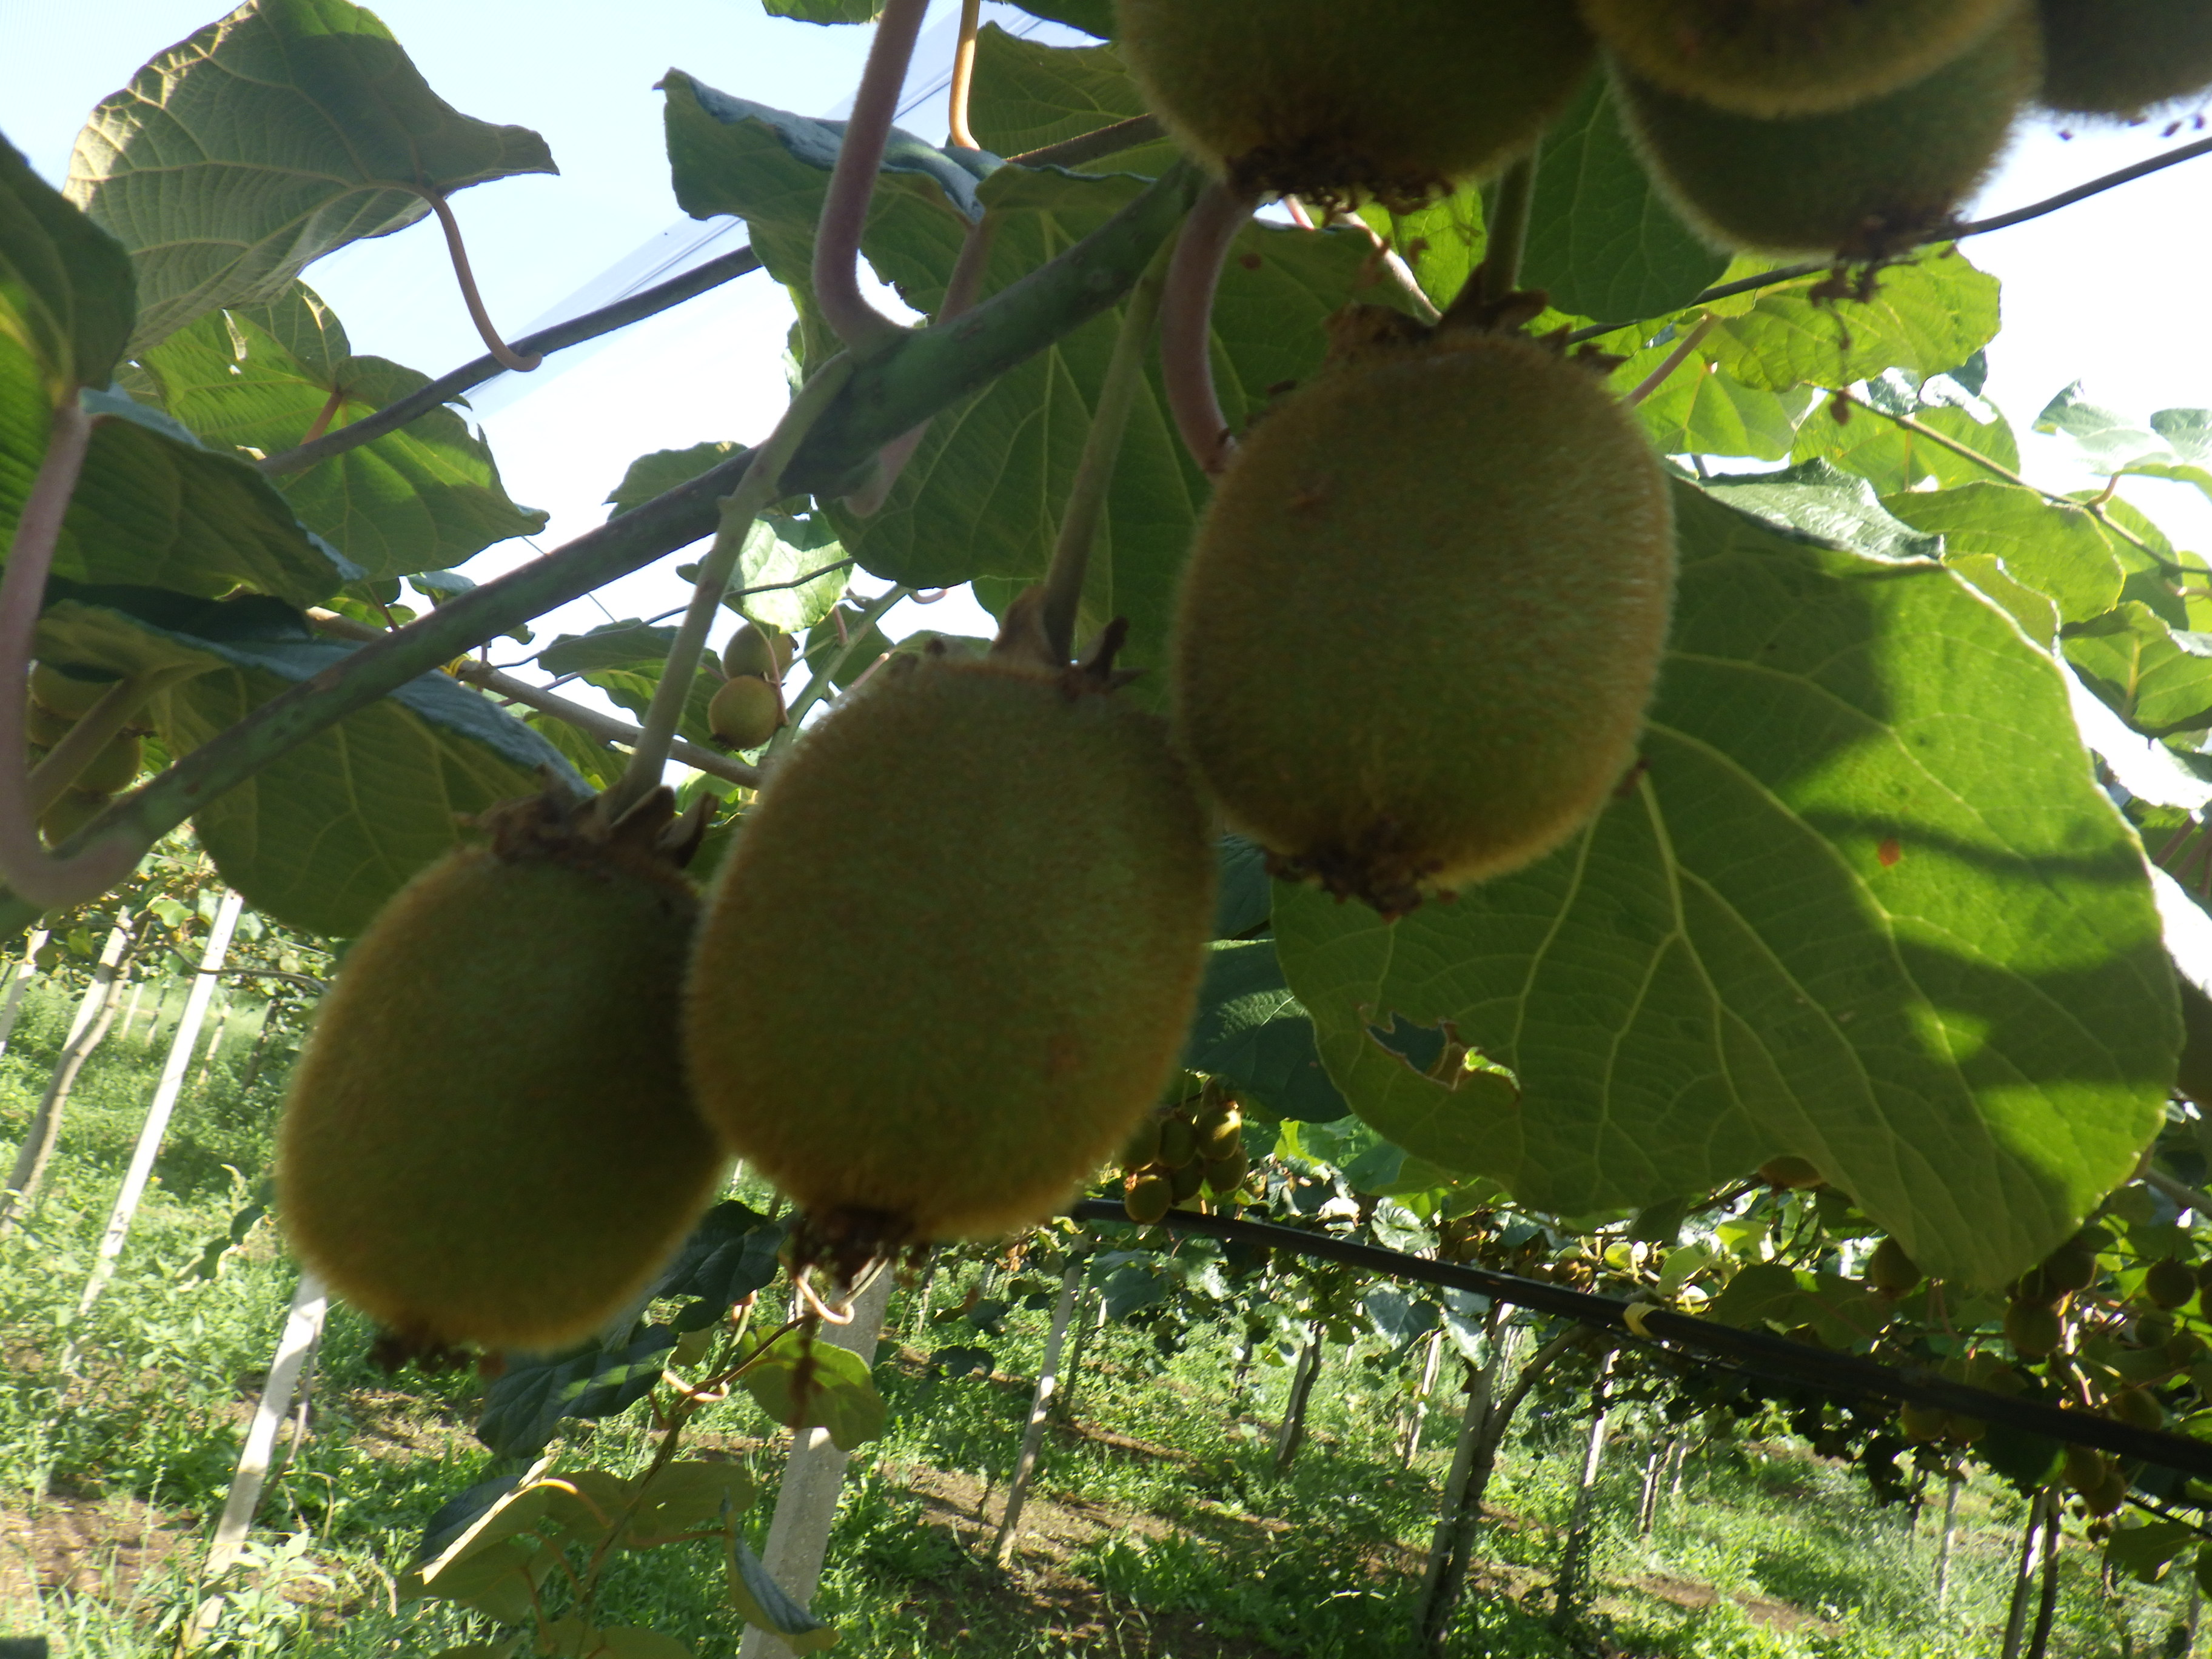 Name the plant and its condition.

kiwi, mechanical damage
